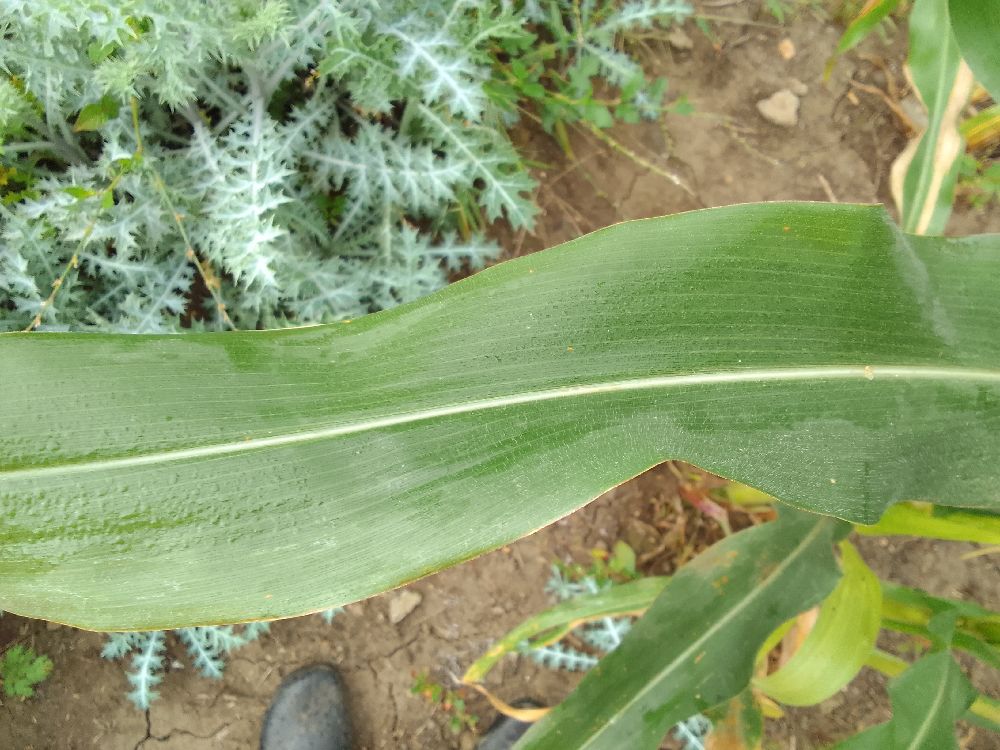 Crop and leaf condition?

maize, healthy
